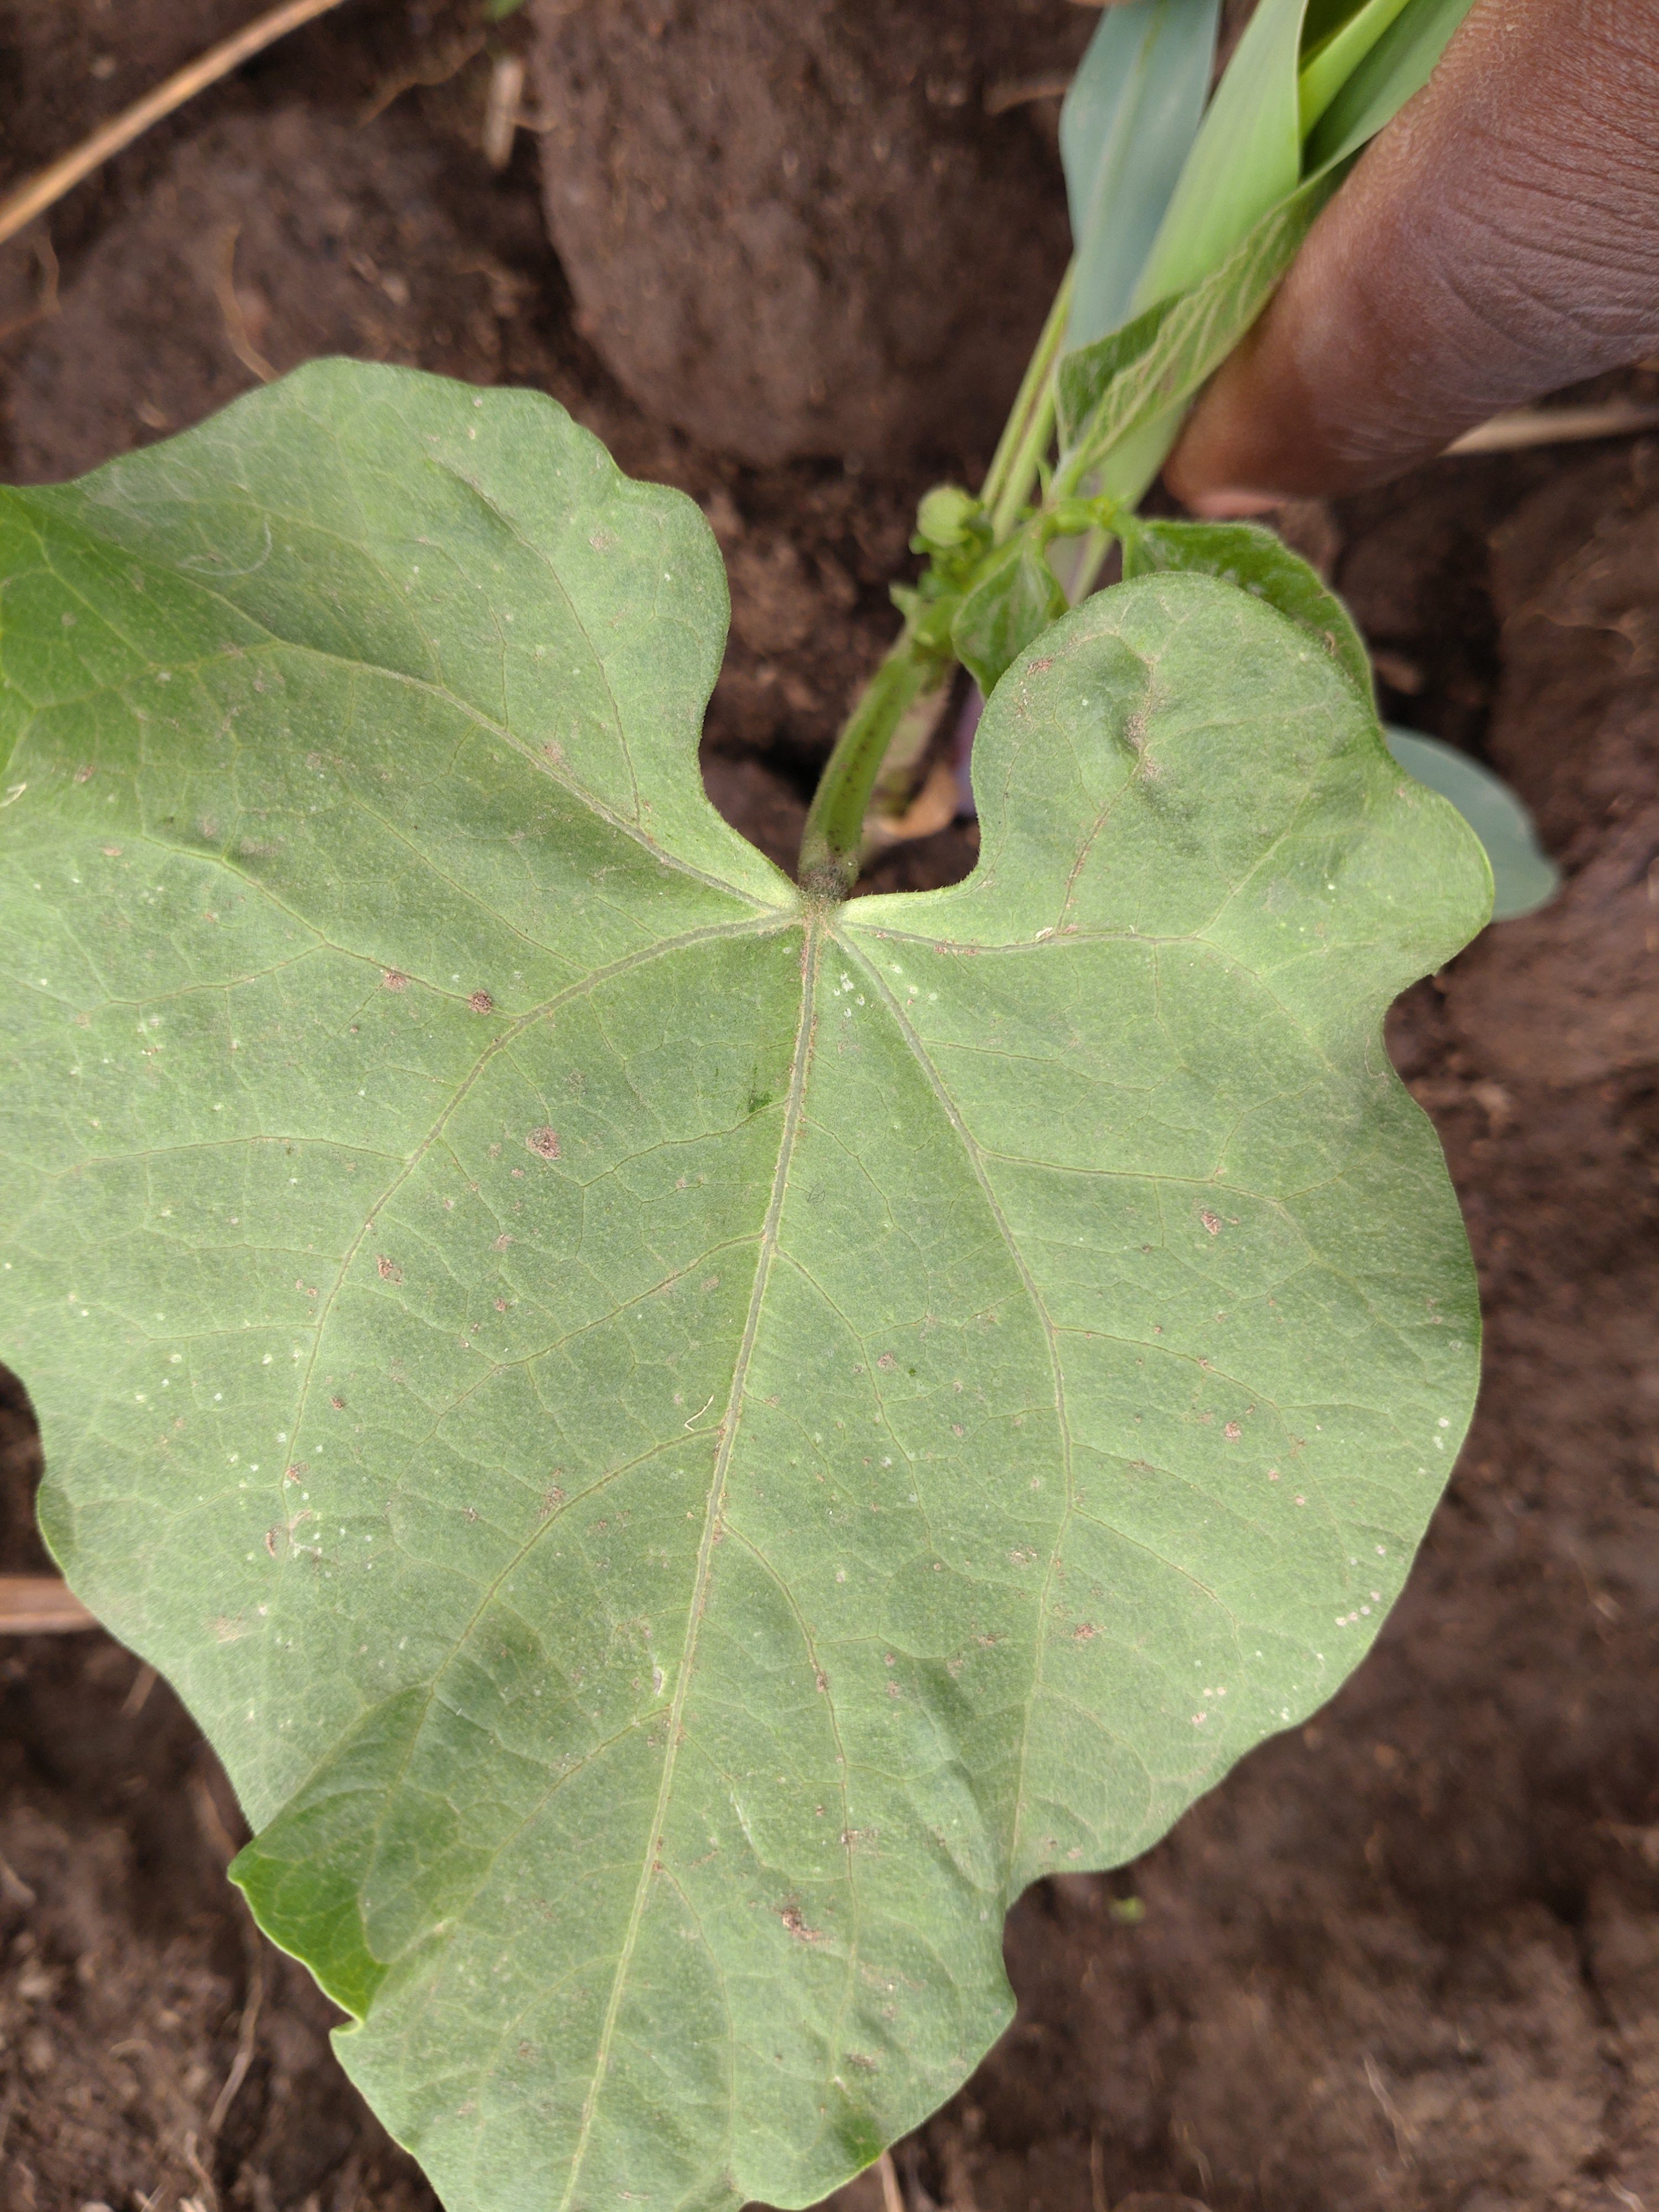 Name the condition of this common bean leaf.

healthy
